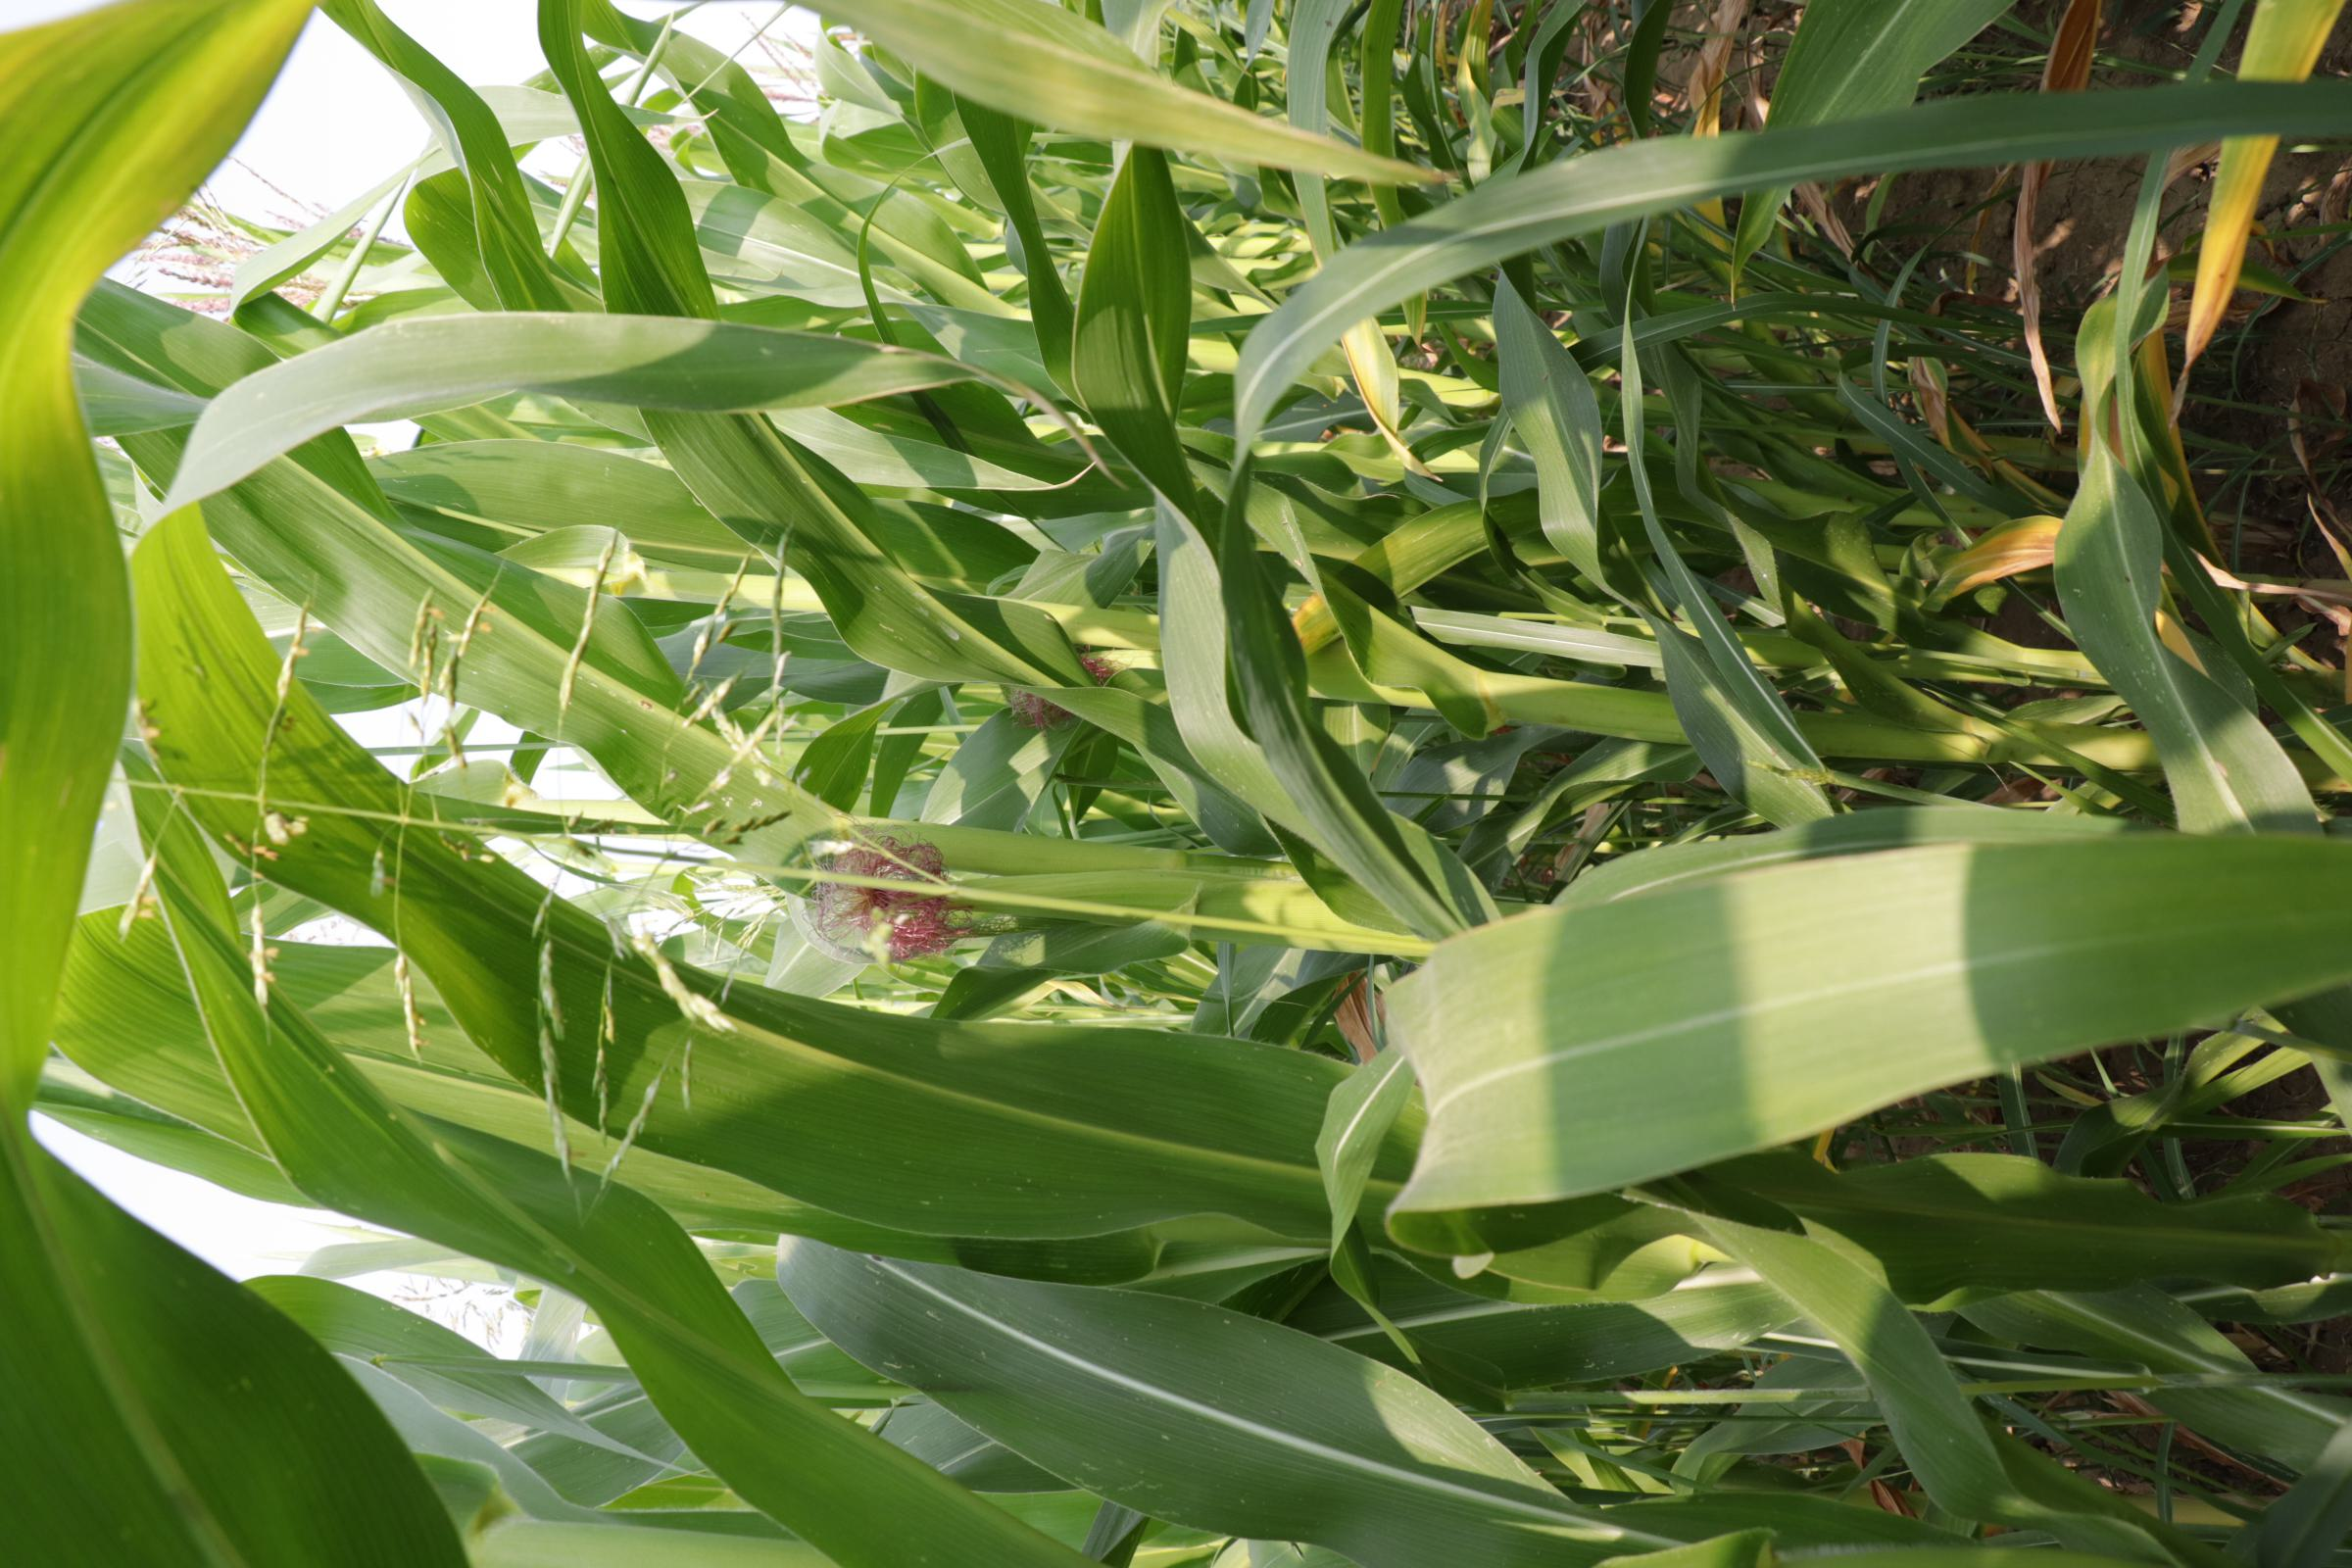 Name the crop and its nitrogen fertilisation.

maize, reduced nitrogen fertilisation
